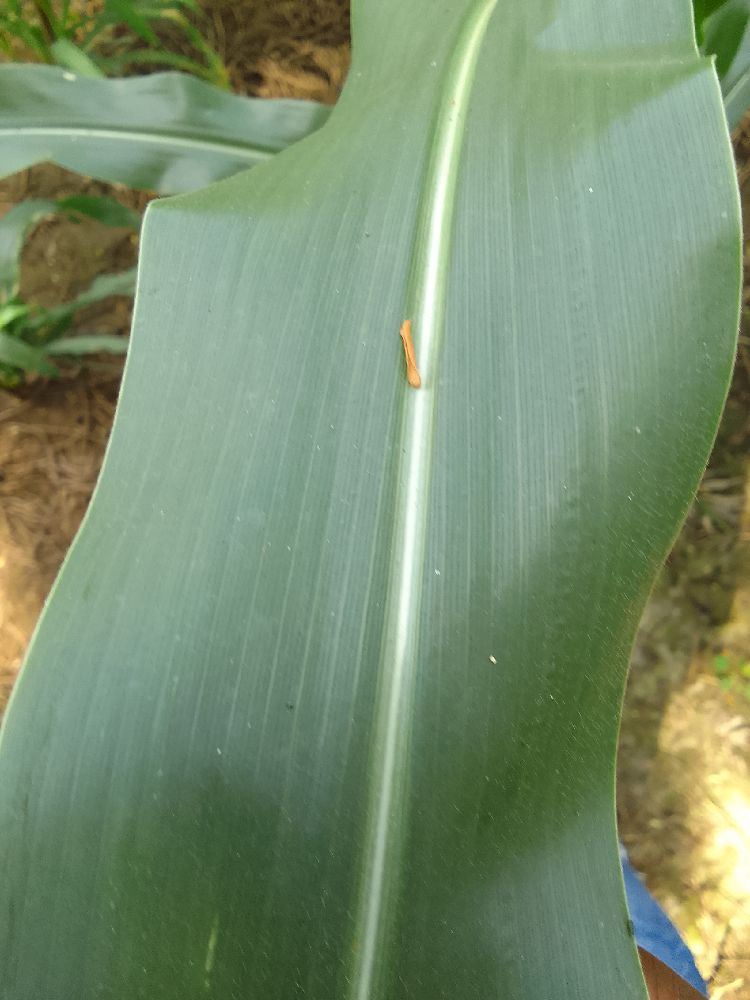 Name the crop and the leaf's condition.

maize, healthy
